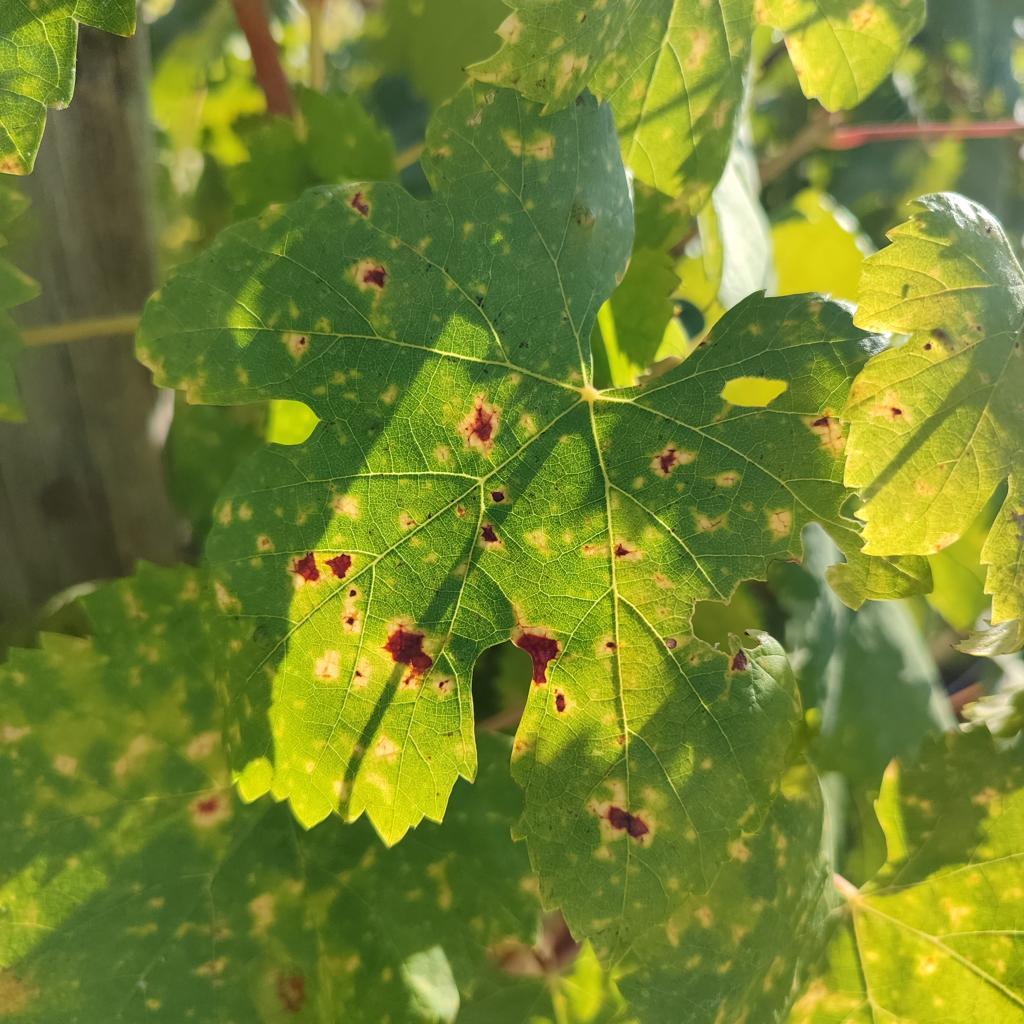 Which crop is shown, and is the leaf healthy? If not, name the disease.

grapevine, esca complex
